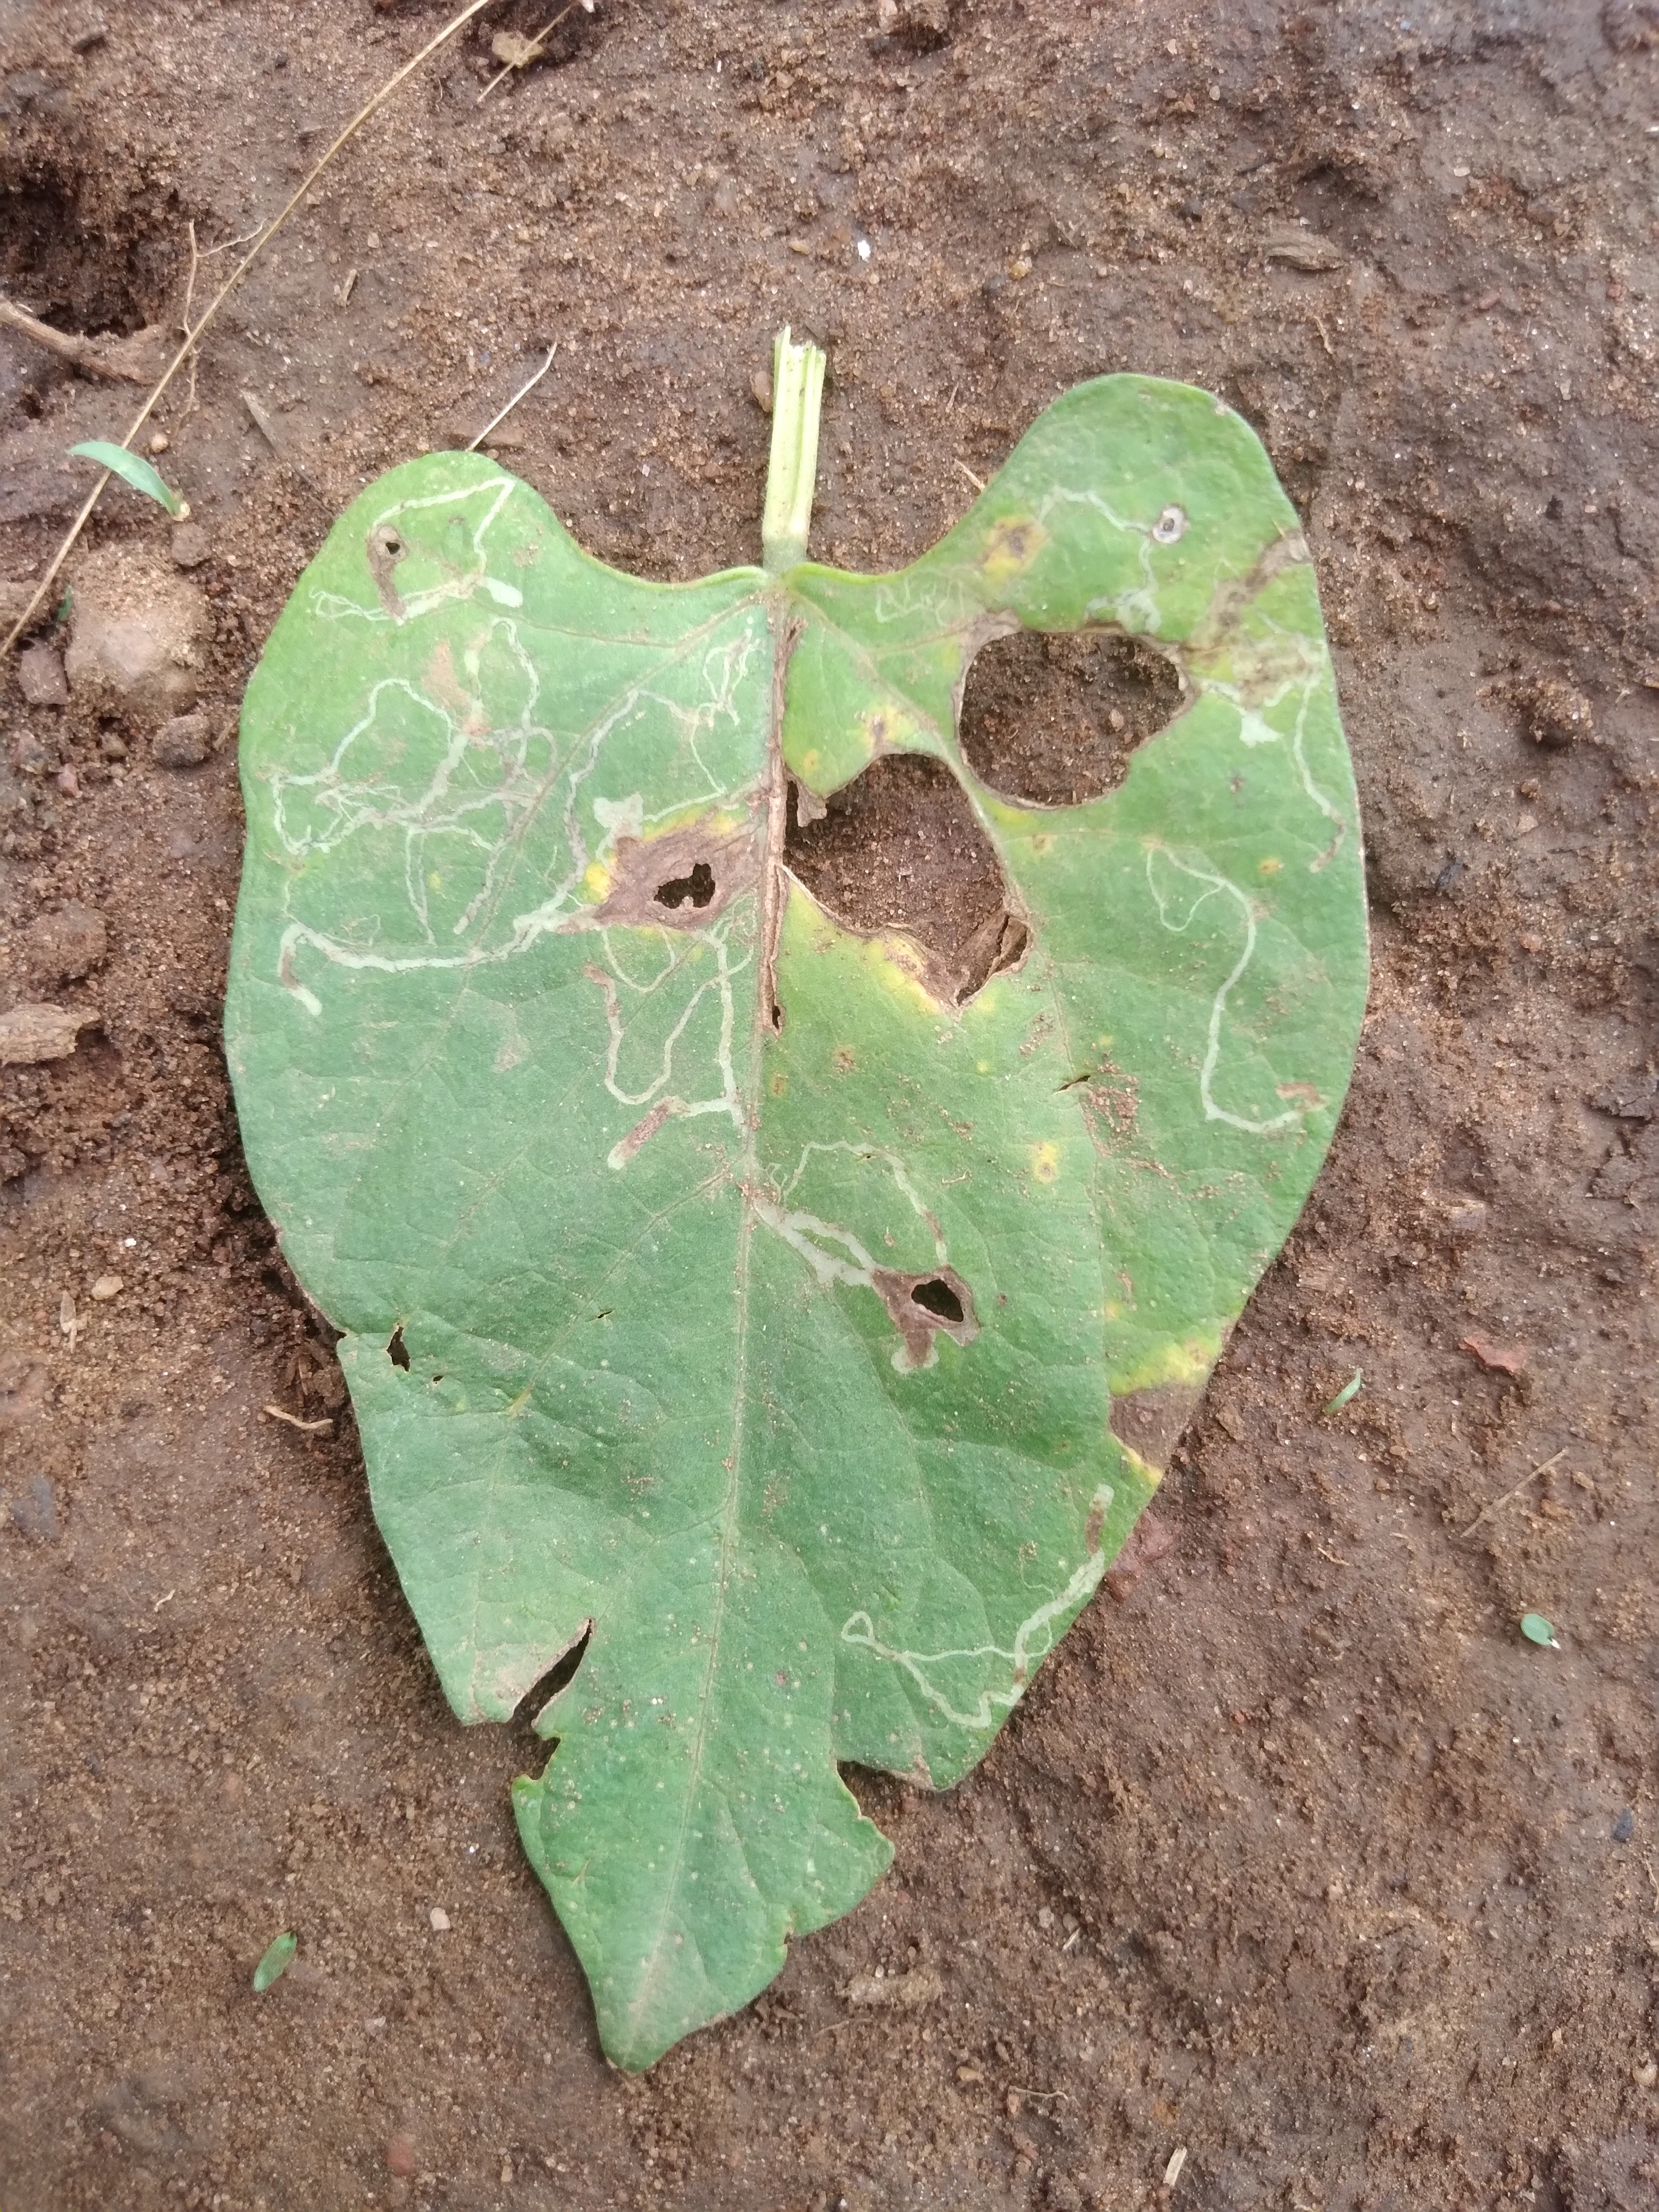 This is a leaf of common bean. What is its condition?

rust
